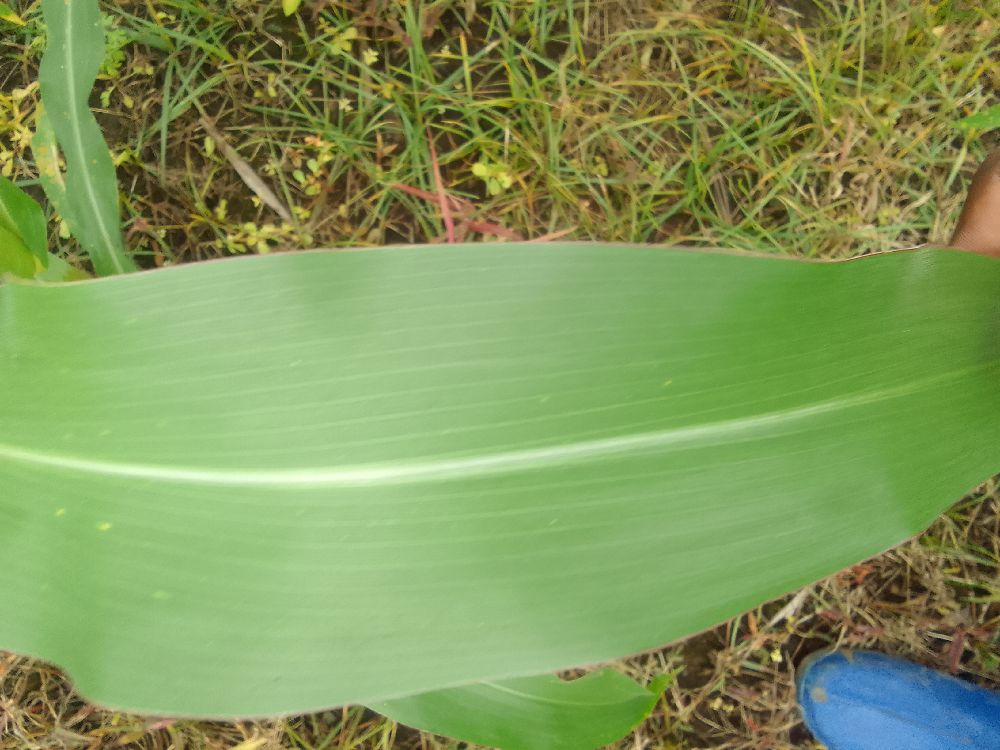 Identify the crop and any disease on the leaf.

maize, healthy
